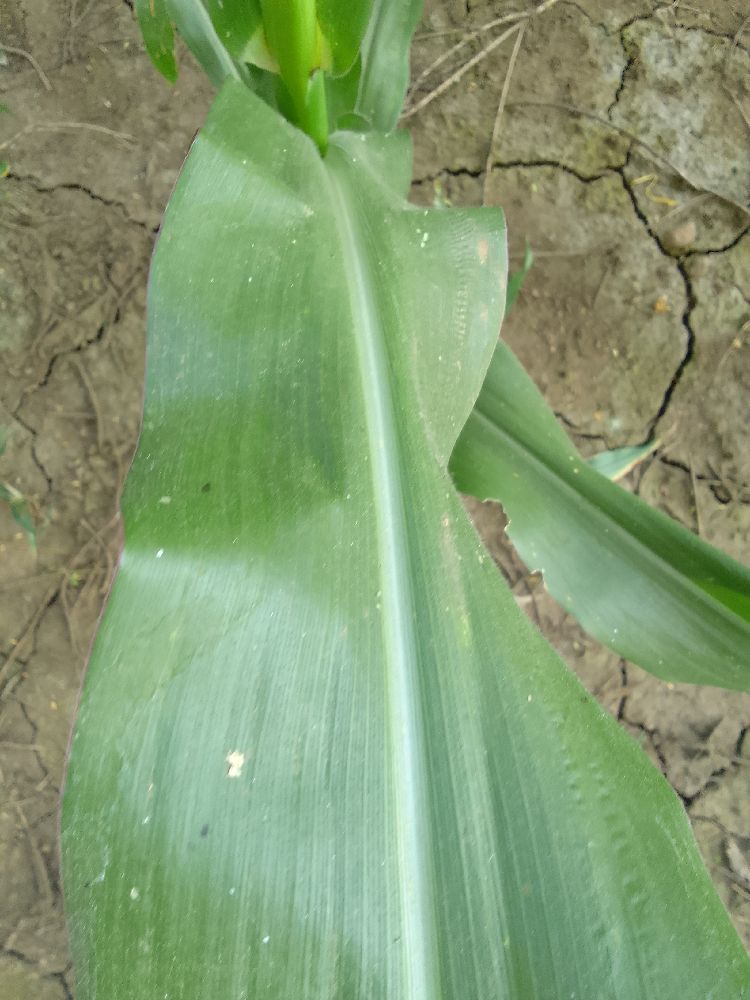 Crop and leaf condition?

maize, healthy
